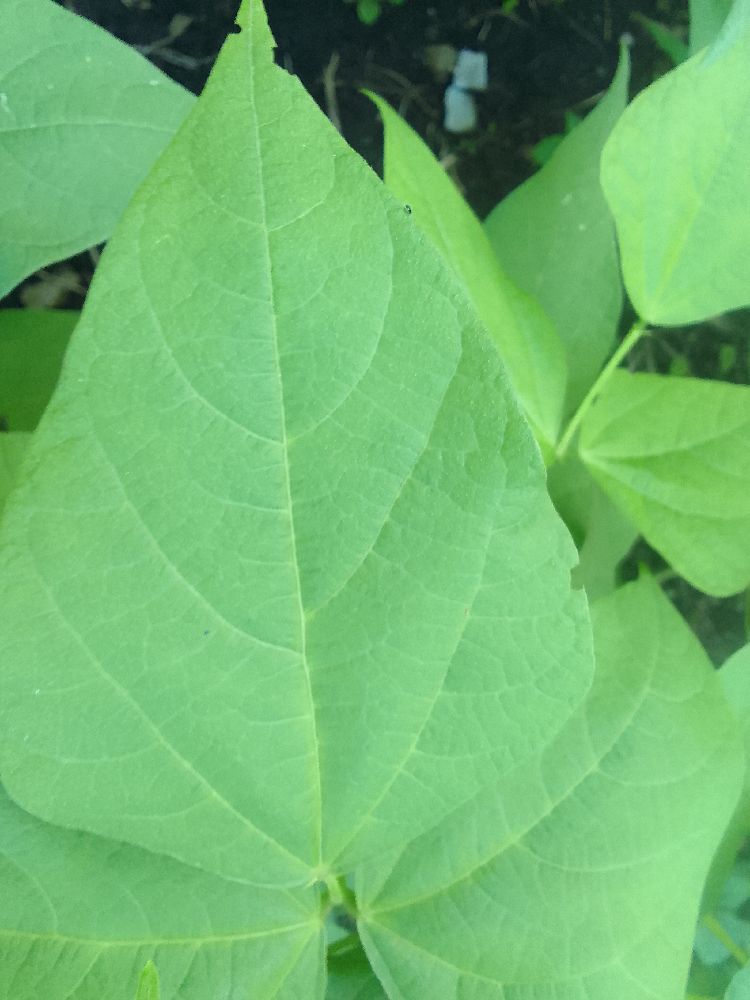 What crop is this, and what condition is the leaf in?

common bean, healthy
